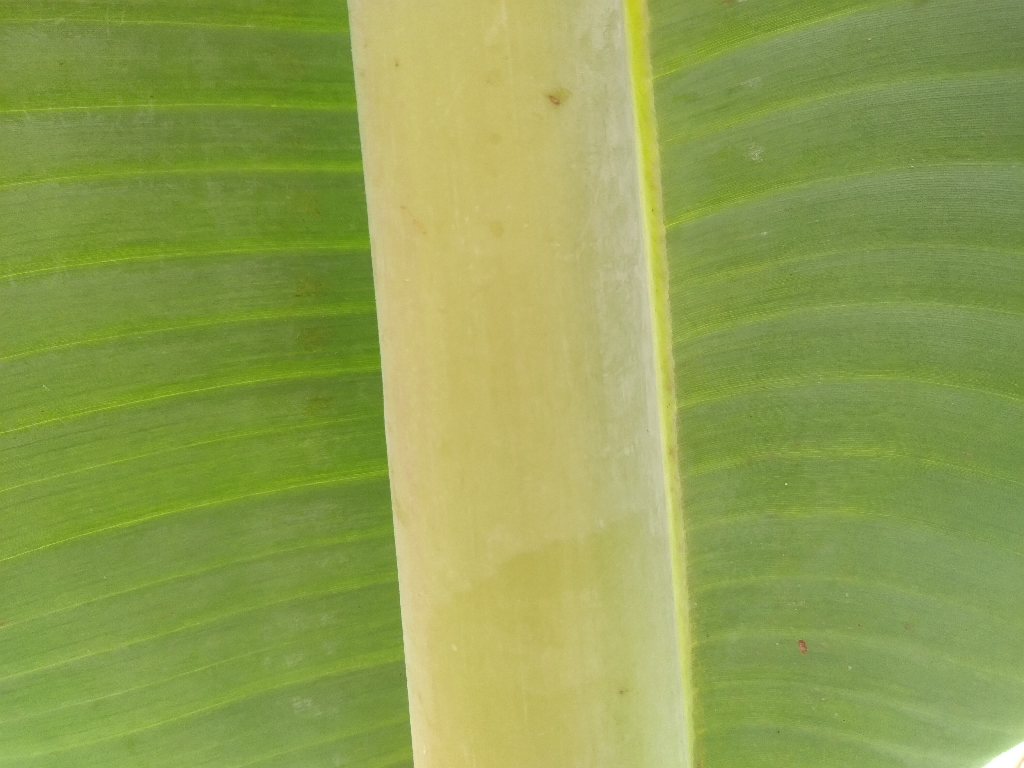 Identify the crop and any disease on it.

banana, healthy
